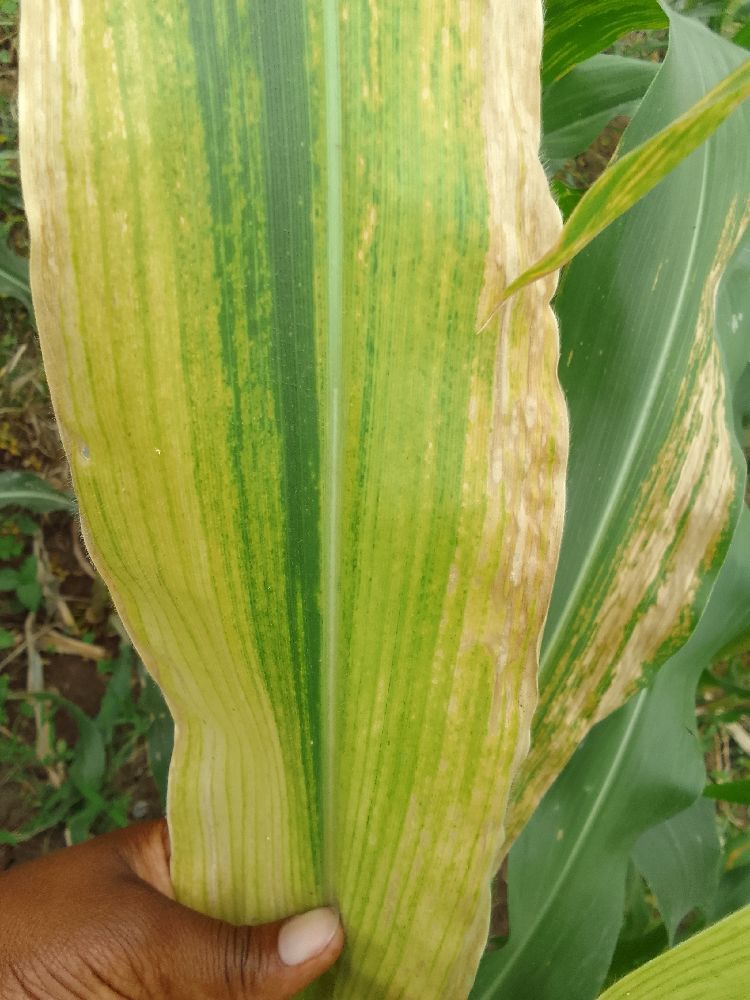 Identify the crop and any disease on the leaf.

maize, maize lethal necrosis
